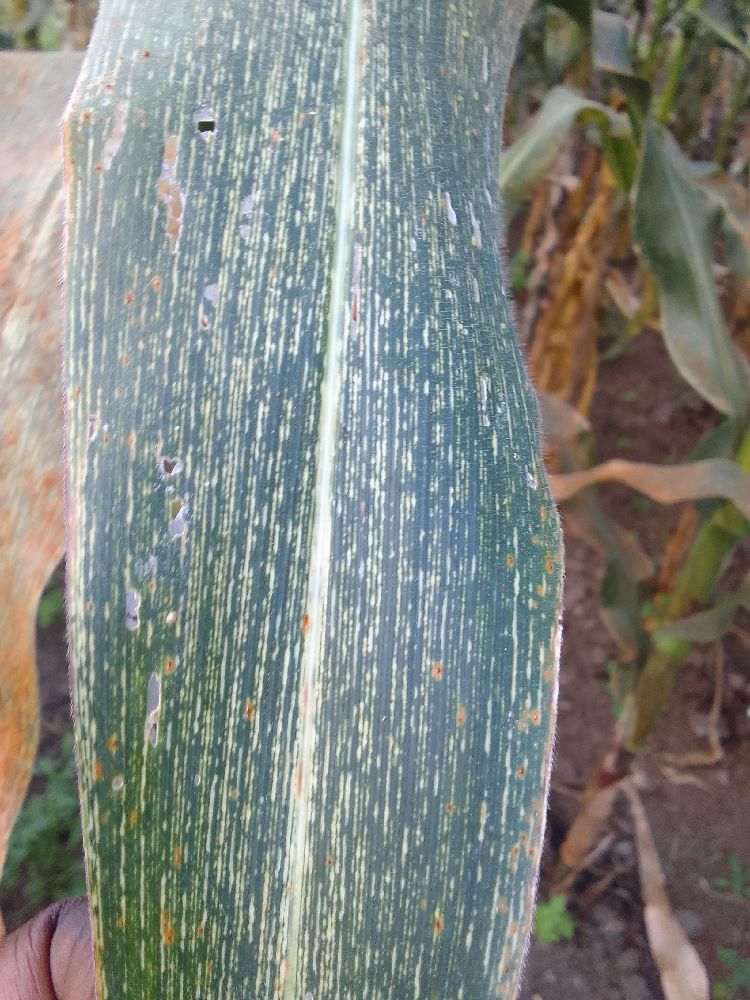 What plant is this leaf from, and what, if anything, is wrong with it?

maize, maize streak virus
